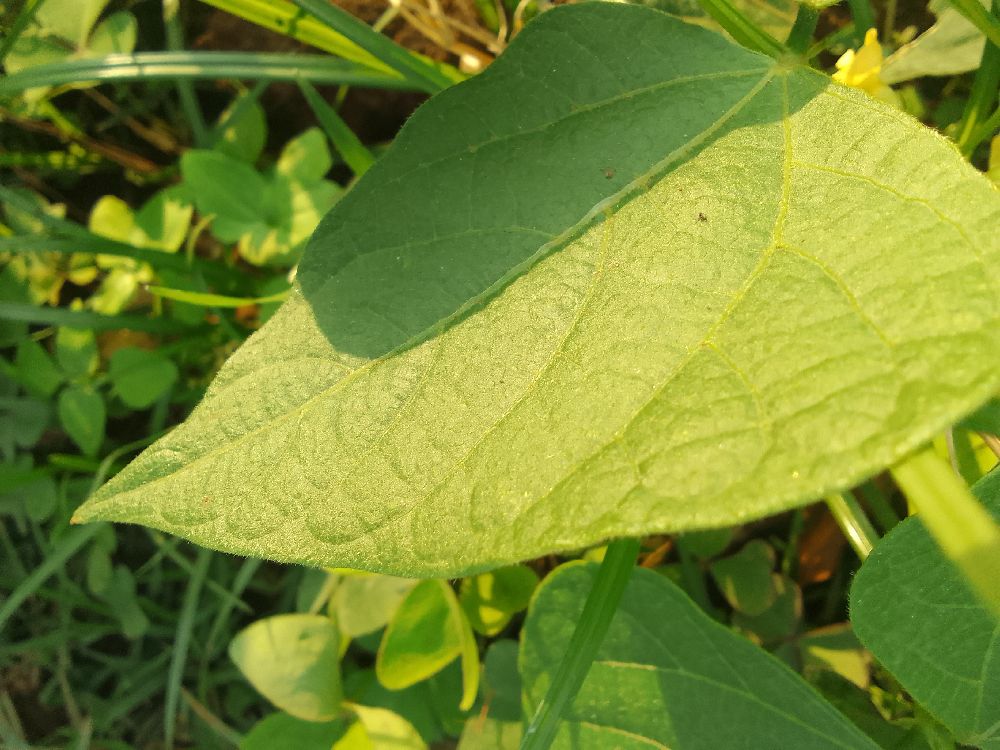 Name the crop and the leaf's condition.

common bean, healthy
